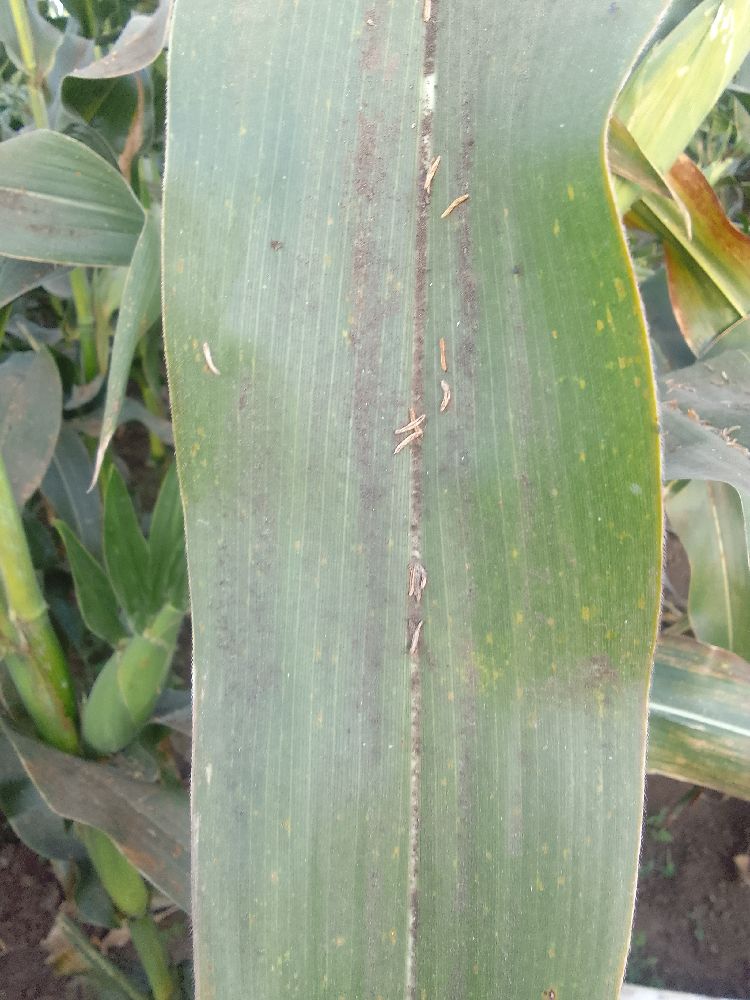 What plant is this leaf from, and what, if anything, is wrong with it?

maize, healthy
